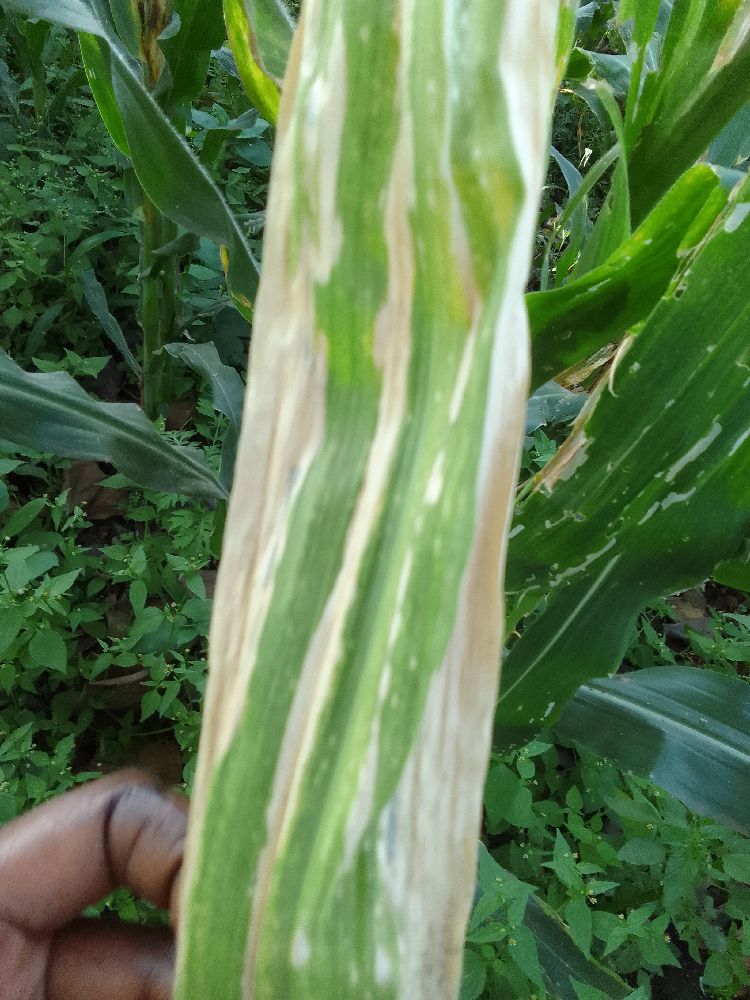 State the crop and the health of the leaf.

maize, maize lethal necrosis
